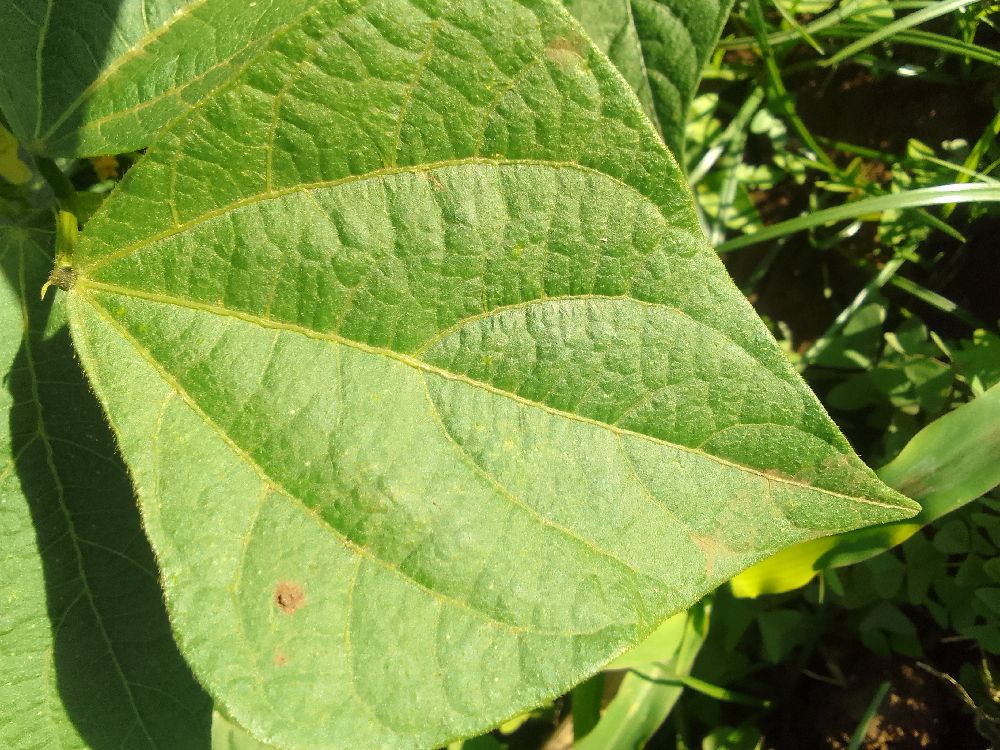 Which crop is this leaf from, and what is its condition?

common bean, healthy
